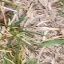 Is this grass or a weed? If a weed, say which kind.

grass
